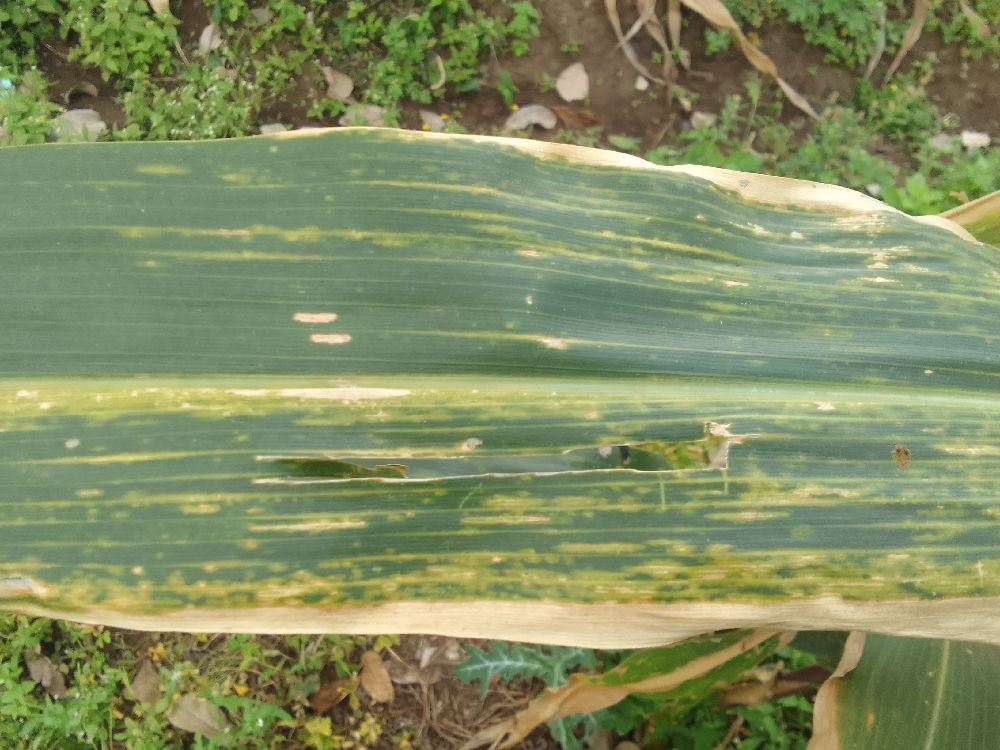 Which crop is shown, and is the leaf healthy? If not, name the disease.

maize, maize lethal necrosis
